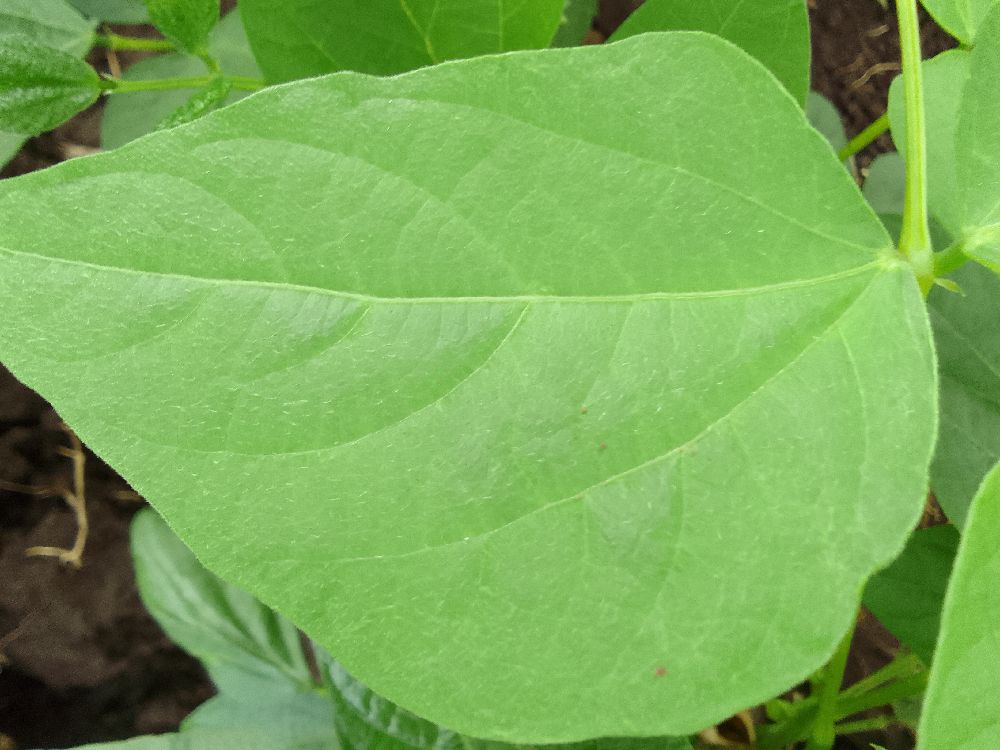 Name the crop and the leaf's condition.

common bean, healthy
